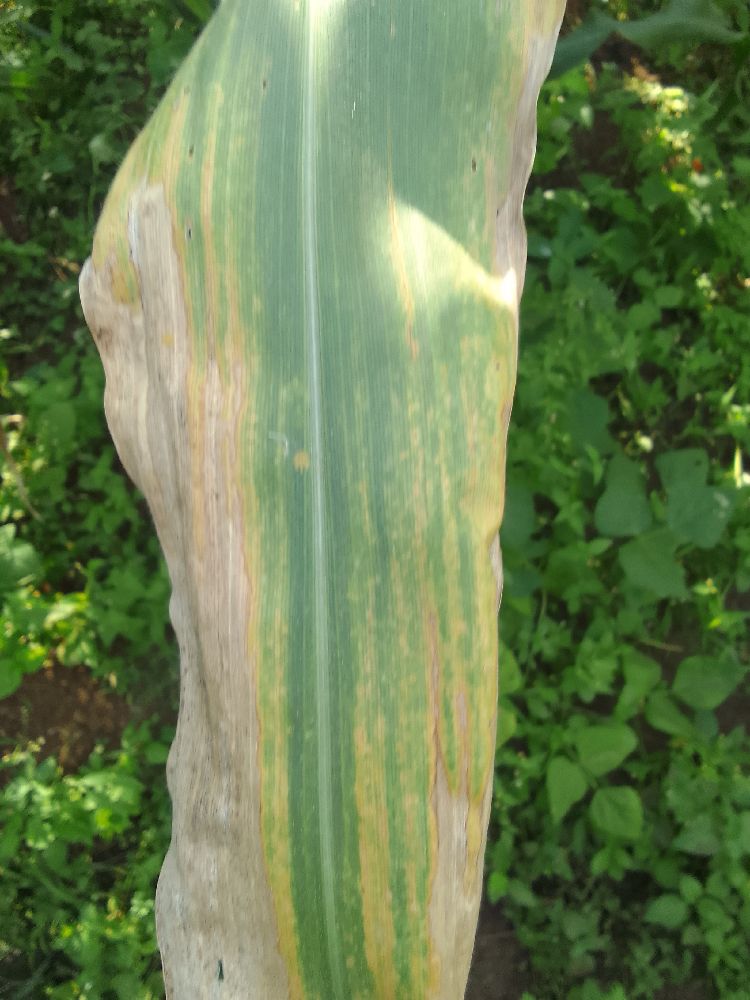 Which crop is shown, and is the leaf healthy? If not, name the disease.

maize, maize lethal necrosis
